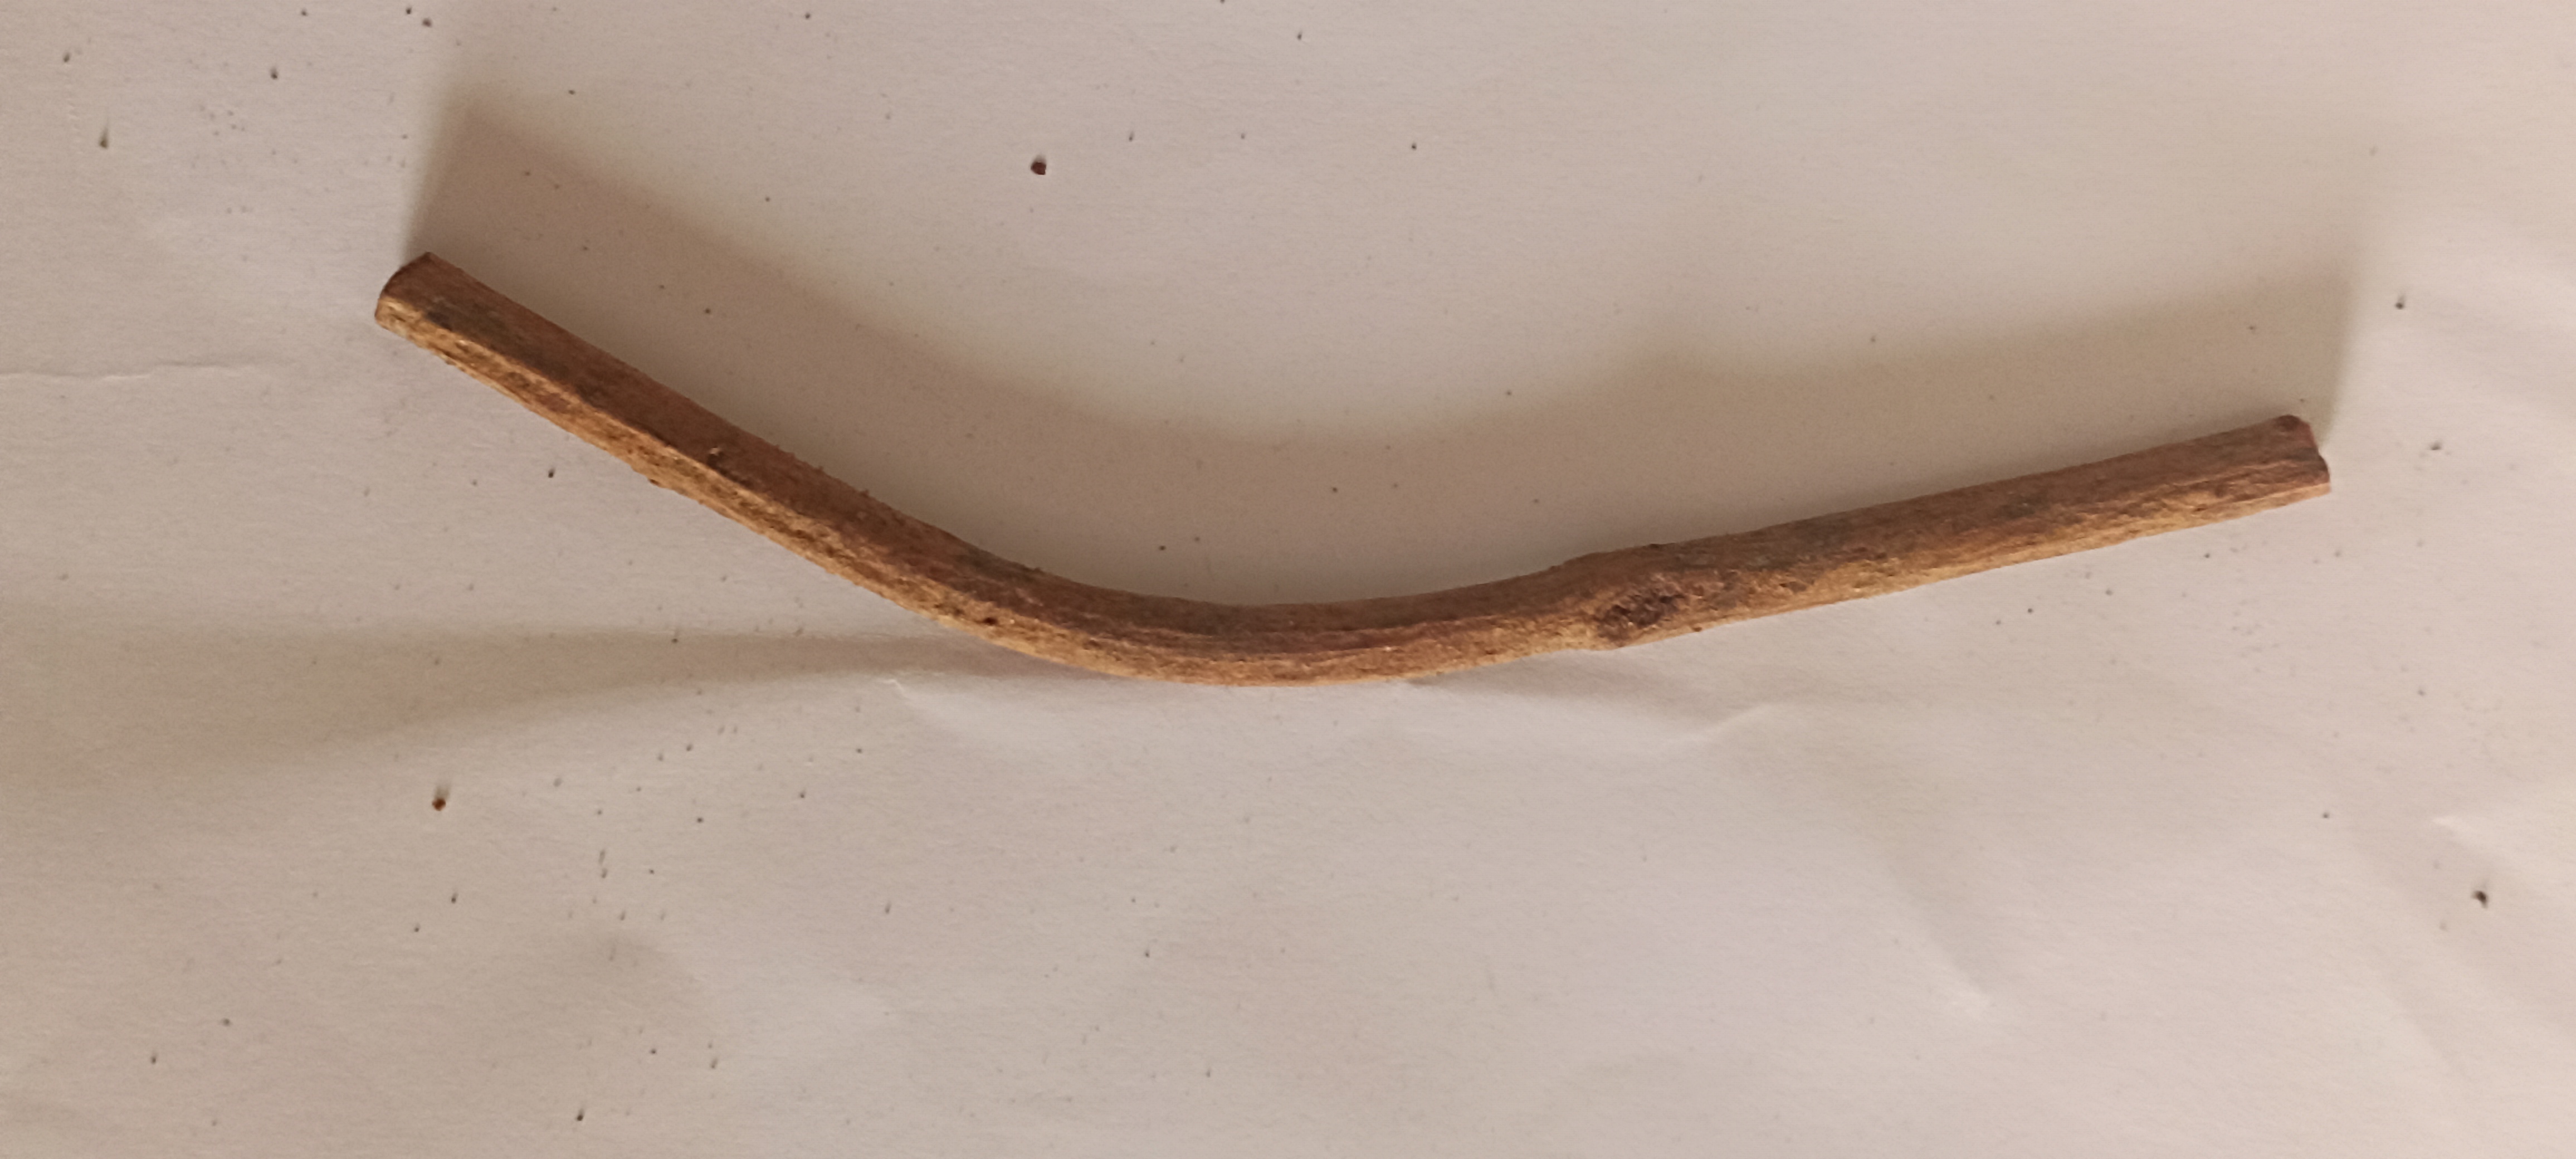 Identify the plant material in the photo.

manjistha
